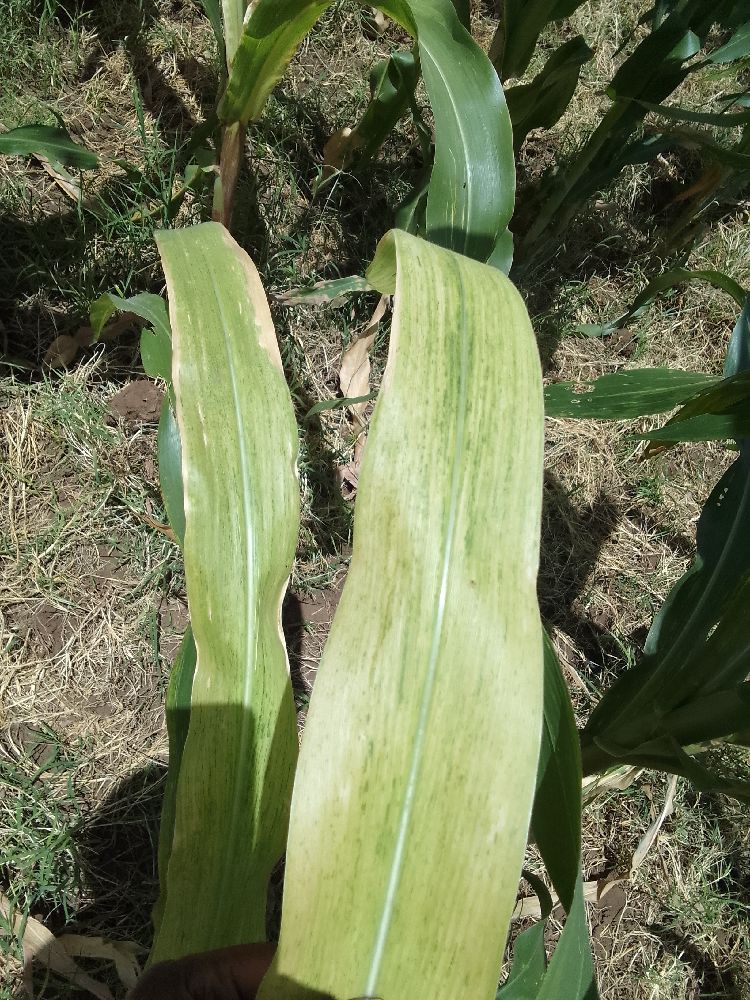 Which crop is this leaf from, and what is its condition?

maize, maize lethal necrosis
